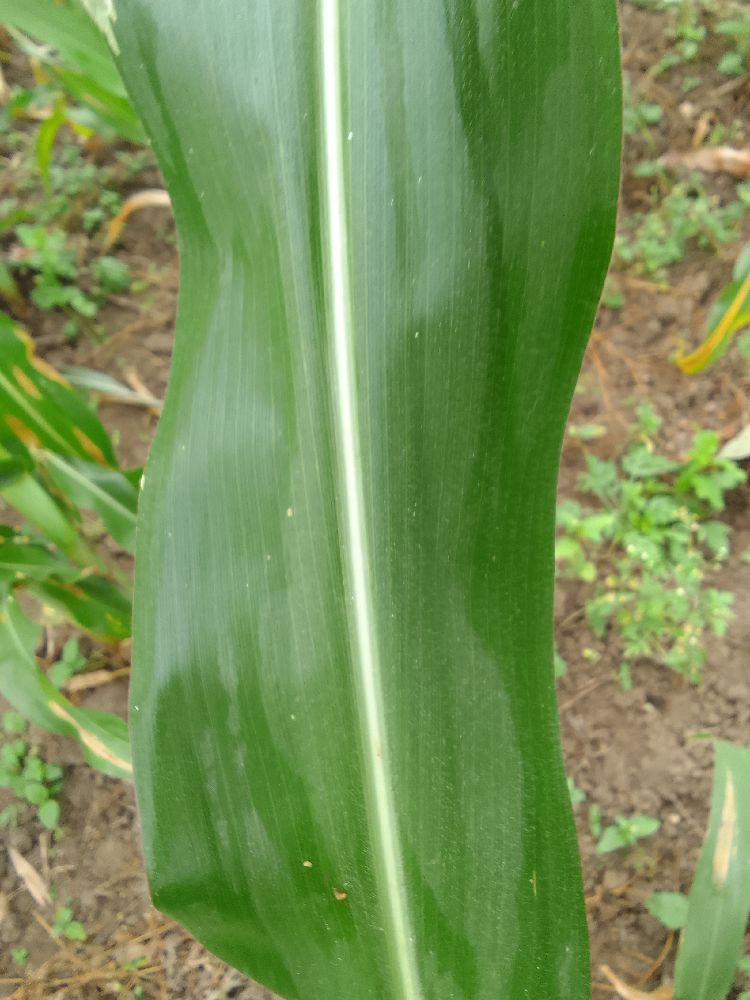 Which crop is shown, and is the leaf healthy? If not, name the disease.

maize, healthy
